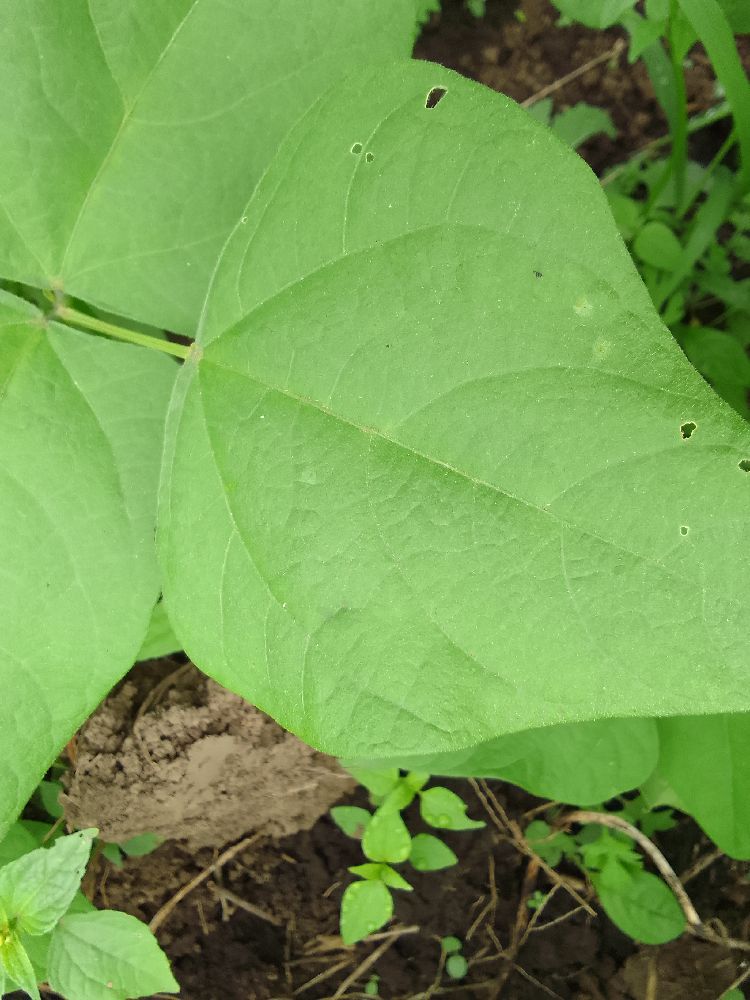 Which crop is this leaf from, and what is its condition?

common bean, healthy
